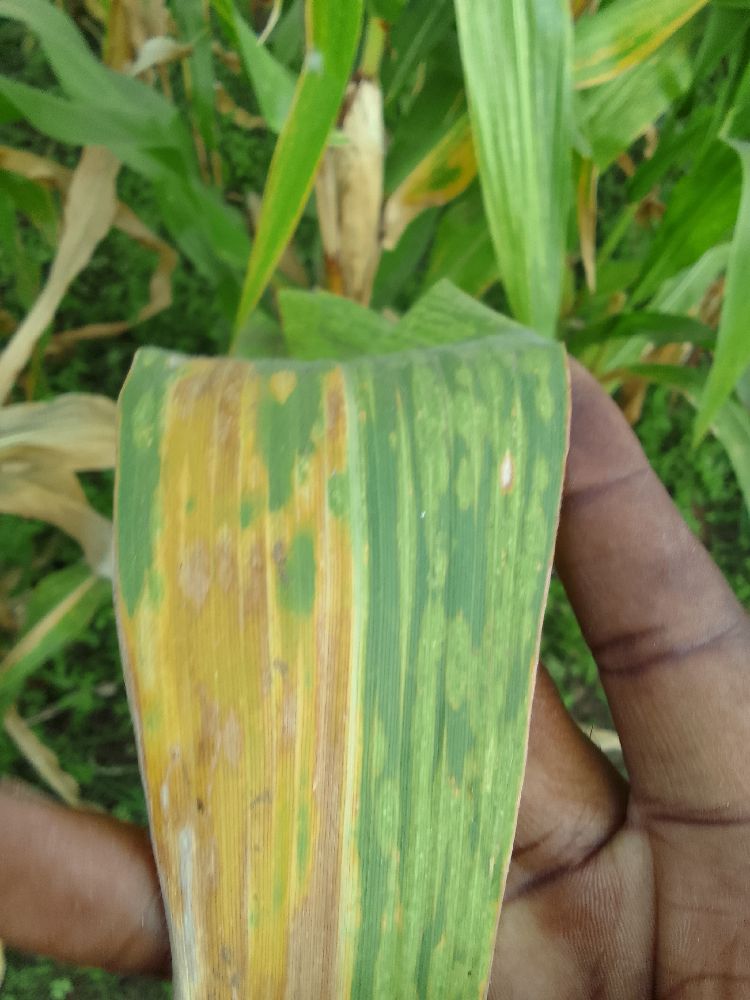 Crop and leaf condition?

maize, maize lethal necrosis
